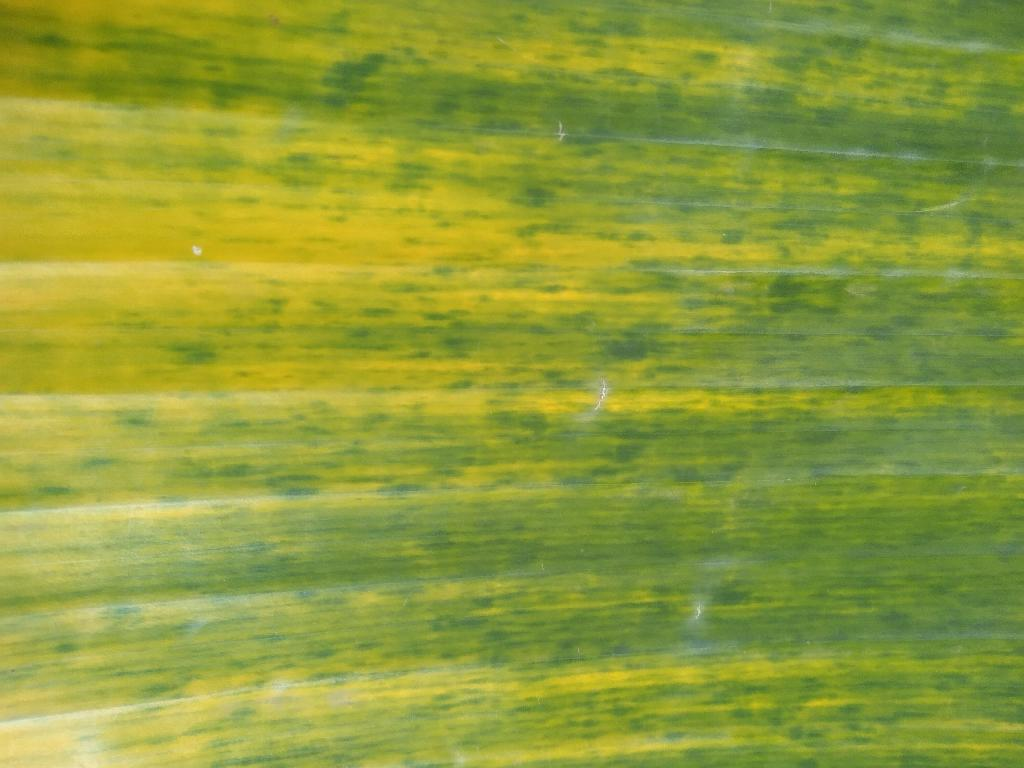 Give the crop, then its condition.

banana, fusarium wilt race 1
